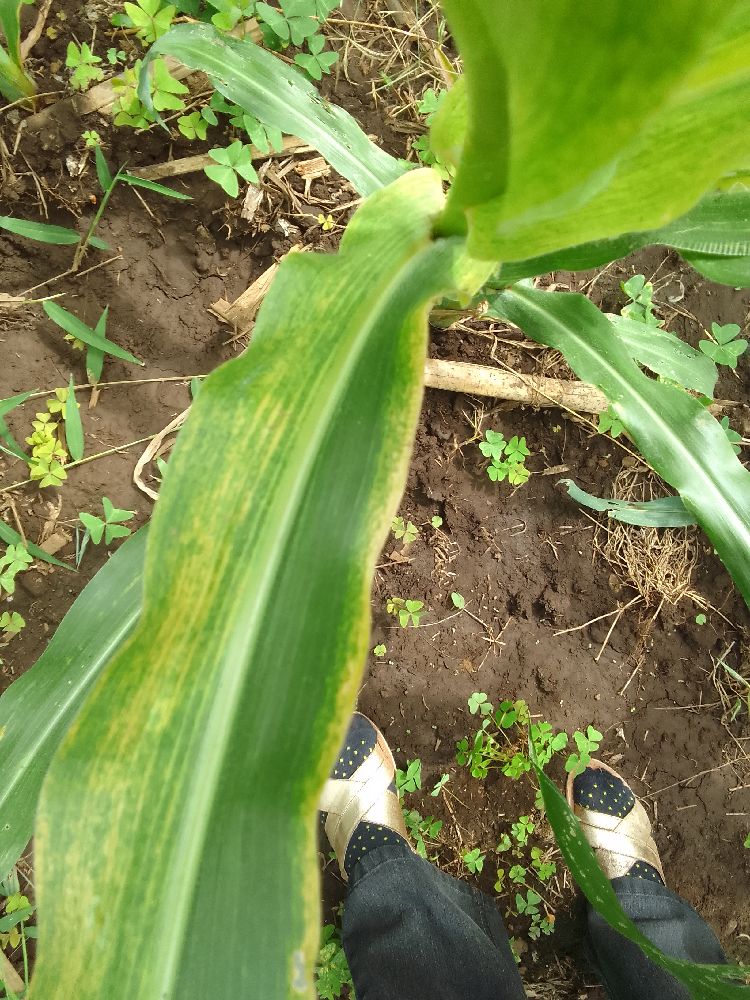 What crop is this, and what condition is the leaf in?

maize, maize lethal necrosis
